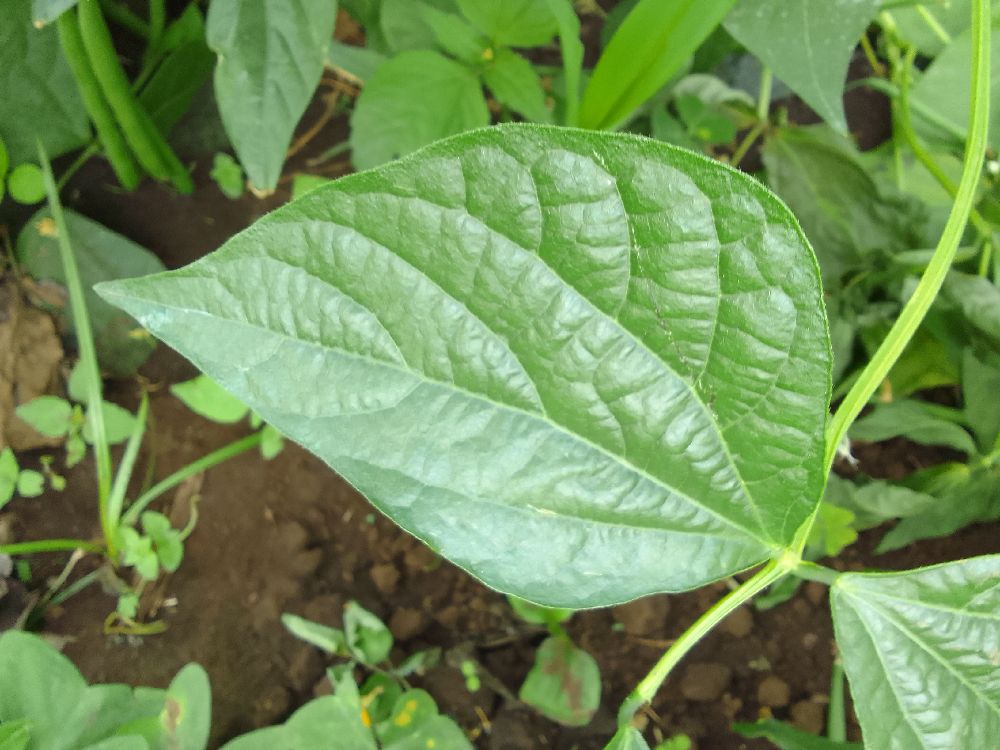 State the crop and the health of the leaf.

common bean, healthy
